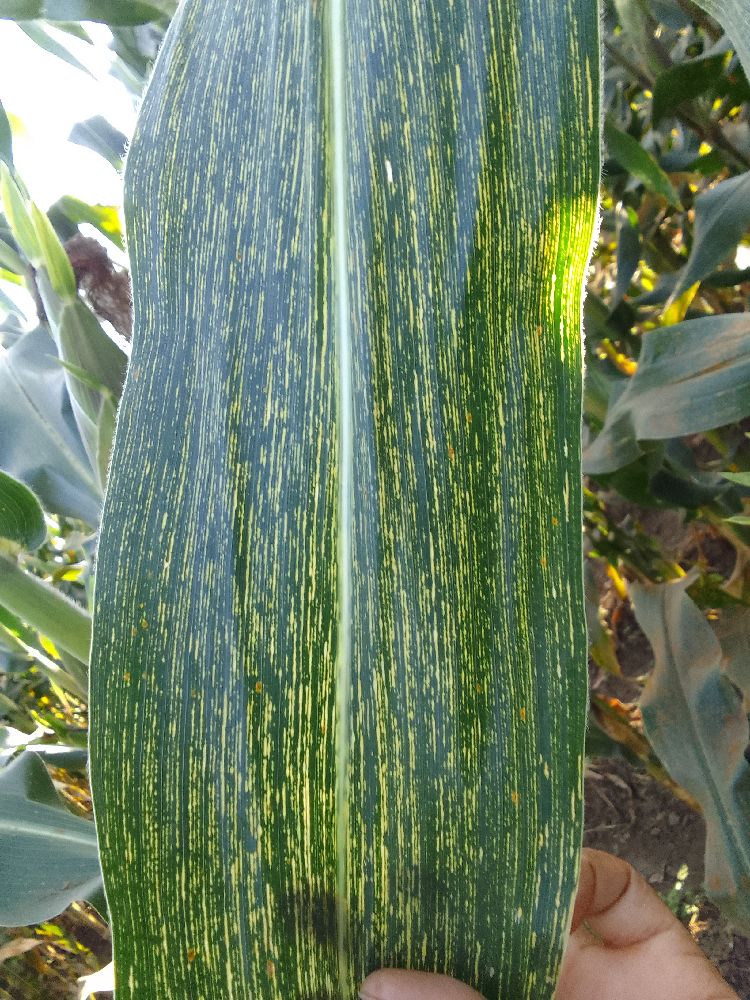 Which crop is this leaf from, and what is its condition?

maize, maize streak virus
